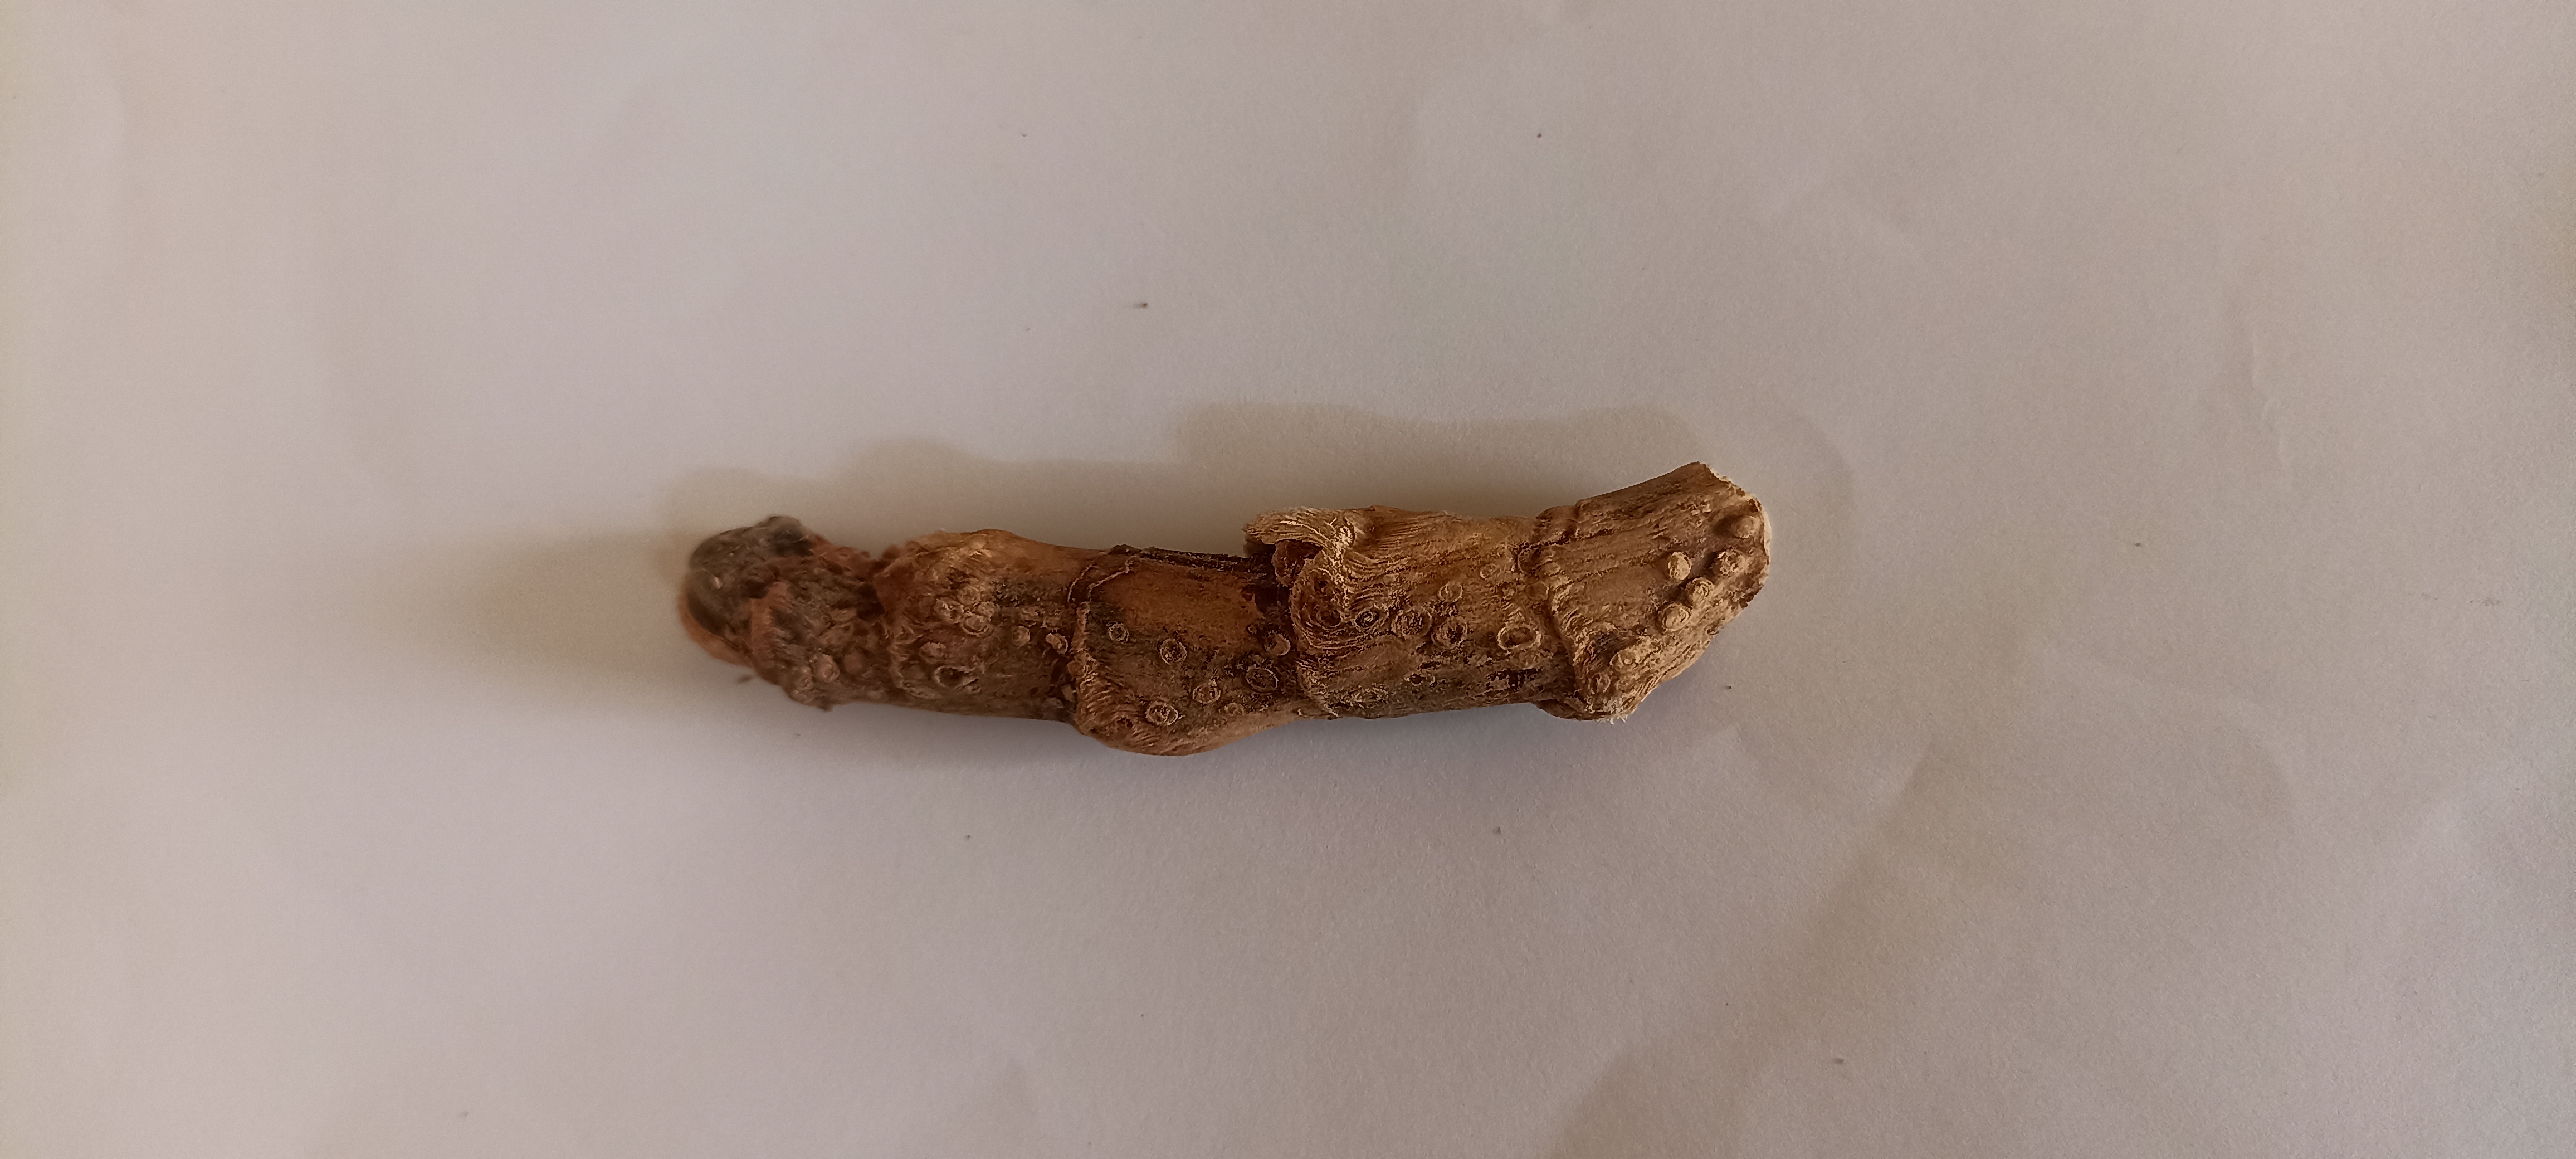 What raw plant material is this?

vekhand
